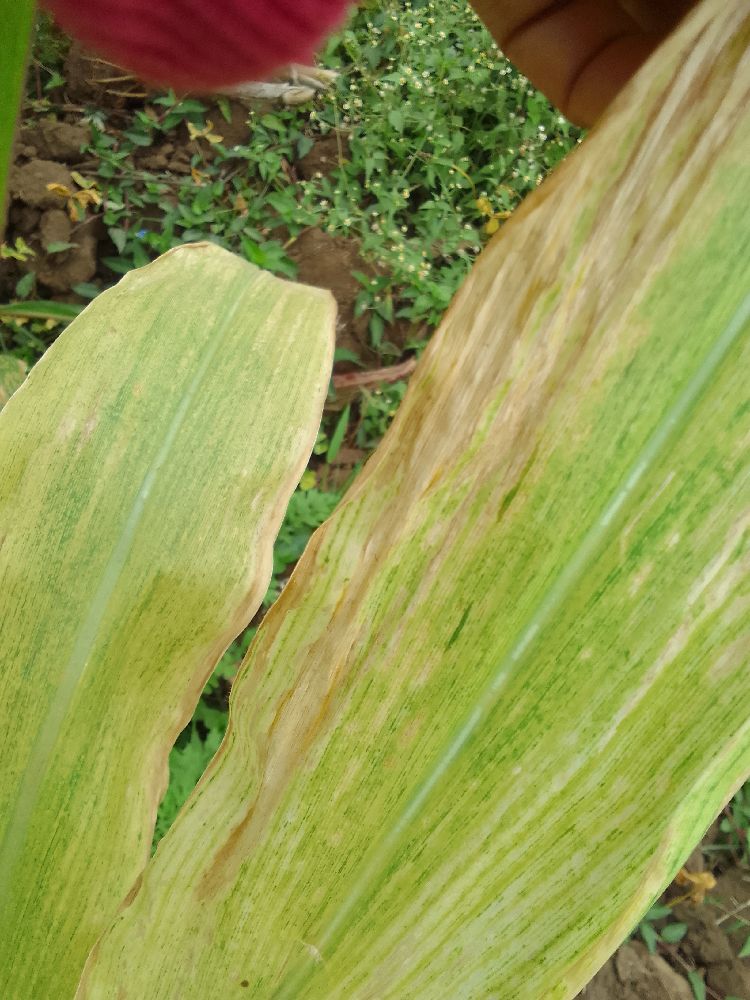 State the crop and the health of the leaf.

maize, maize lethal necrosis
